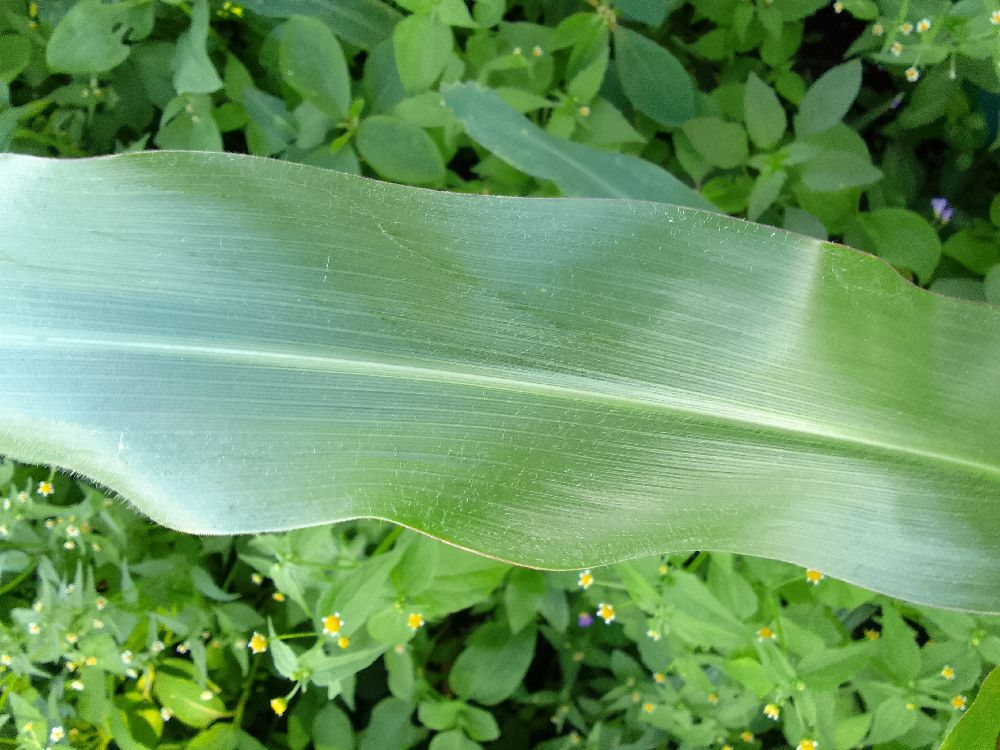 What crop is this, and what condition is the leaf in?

maize, healthy
